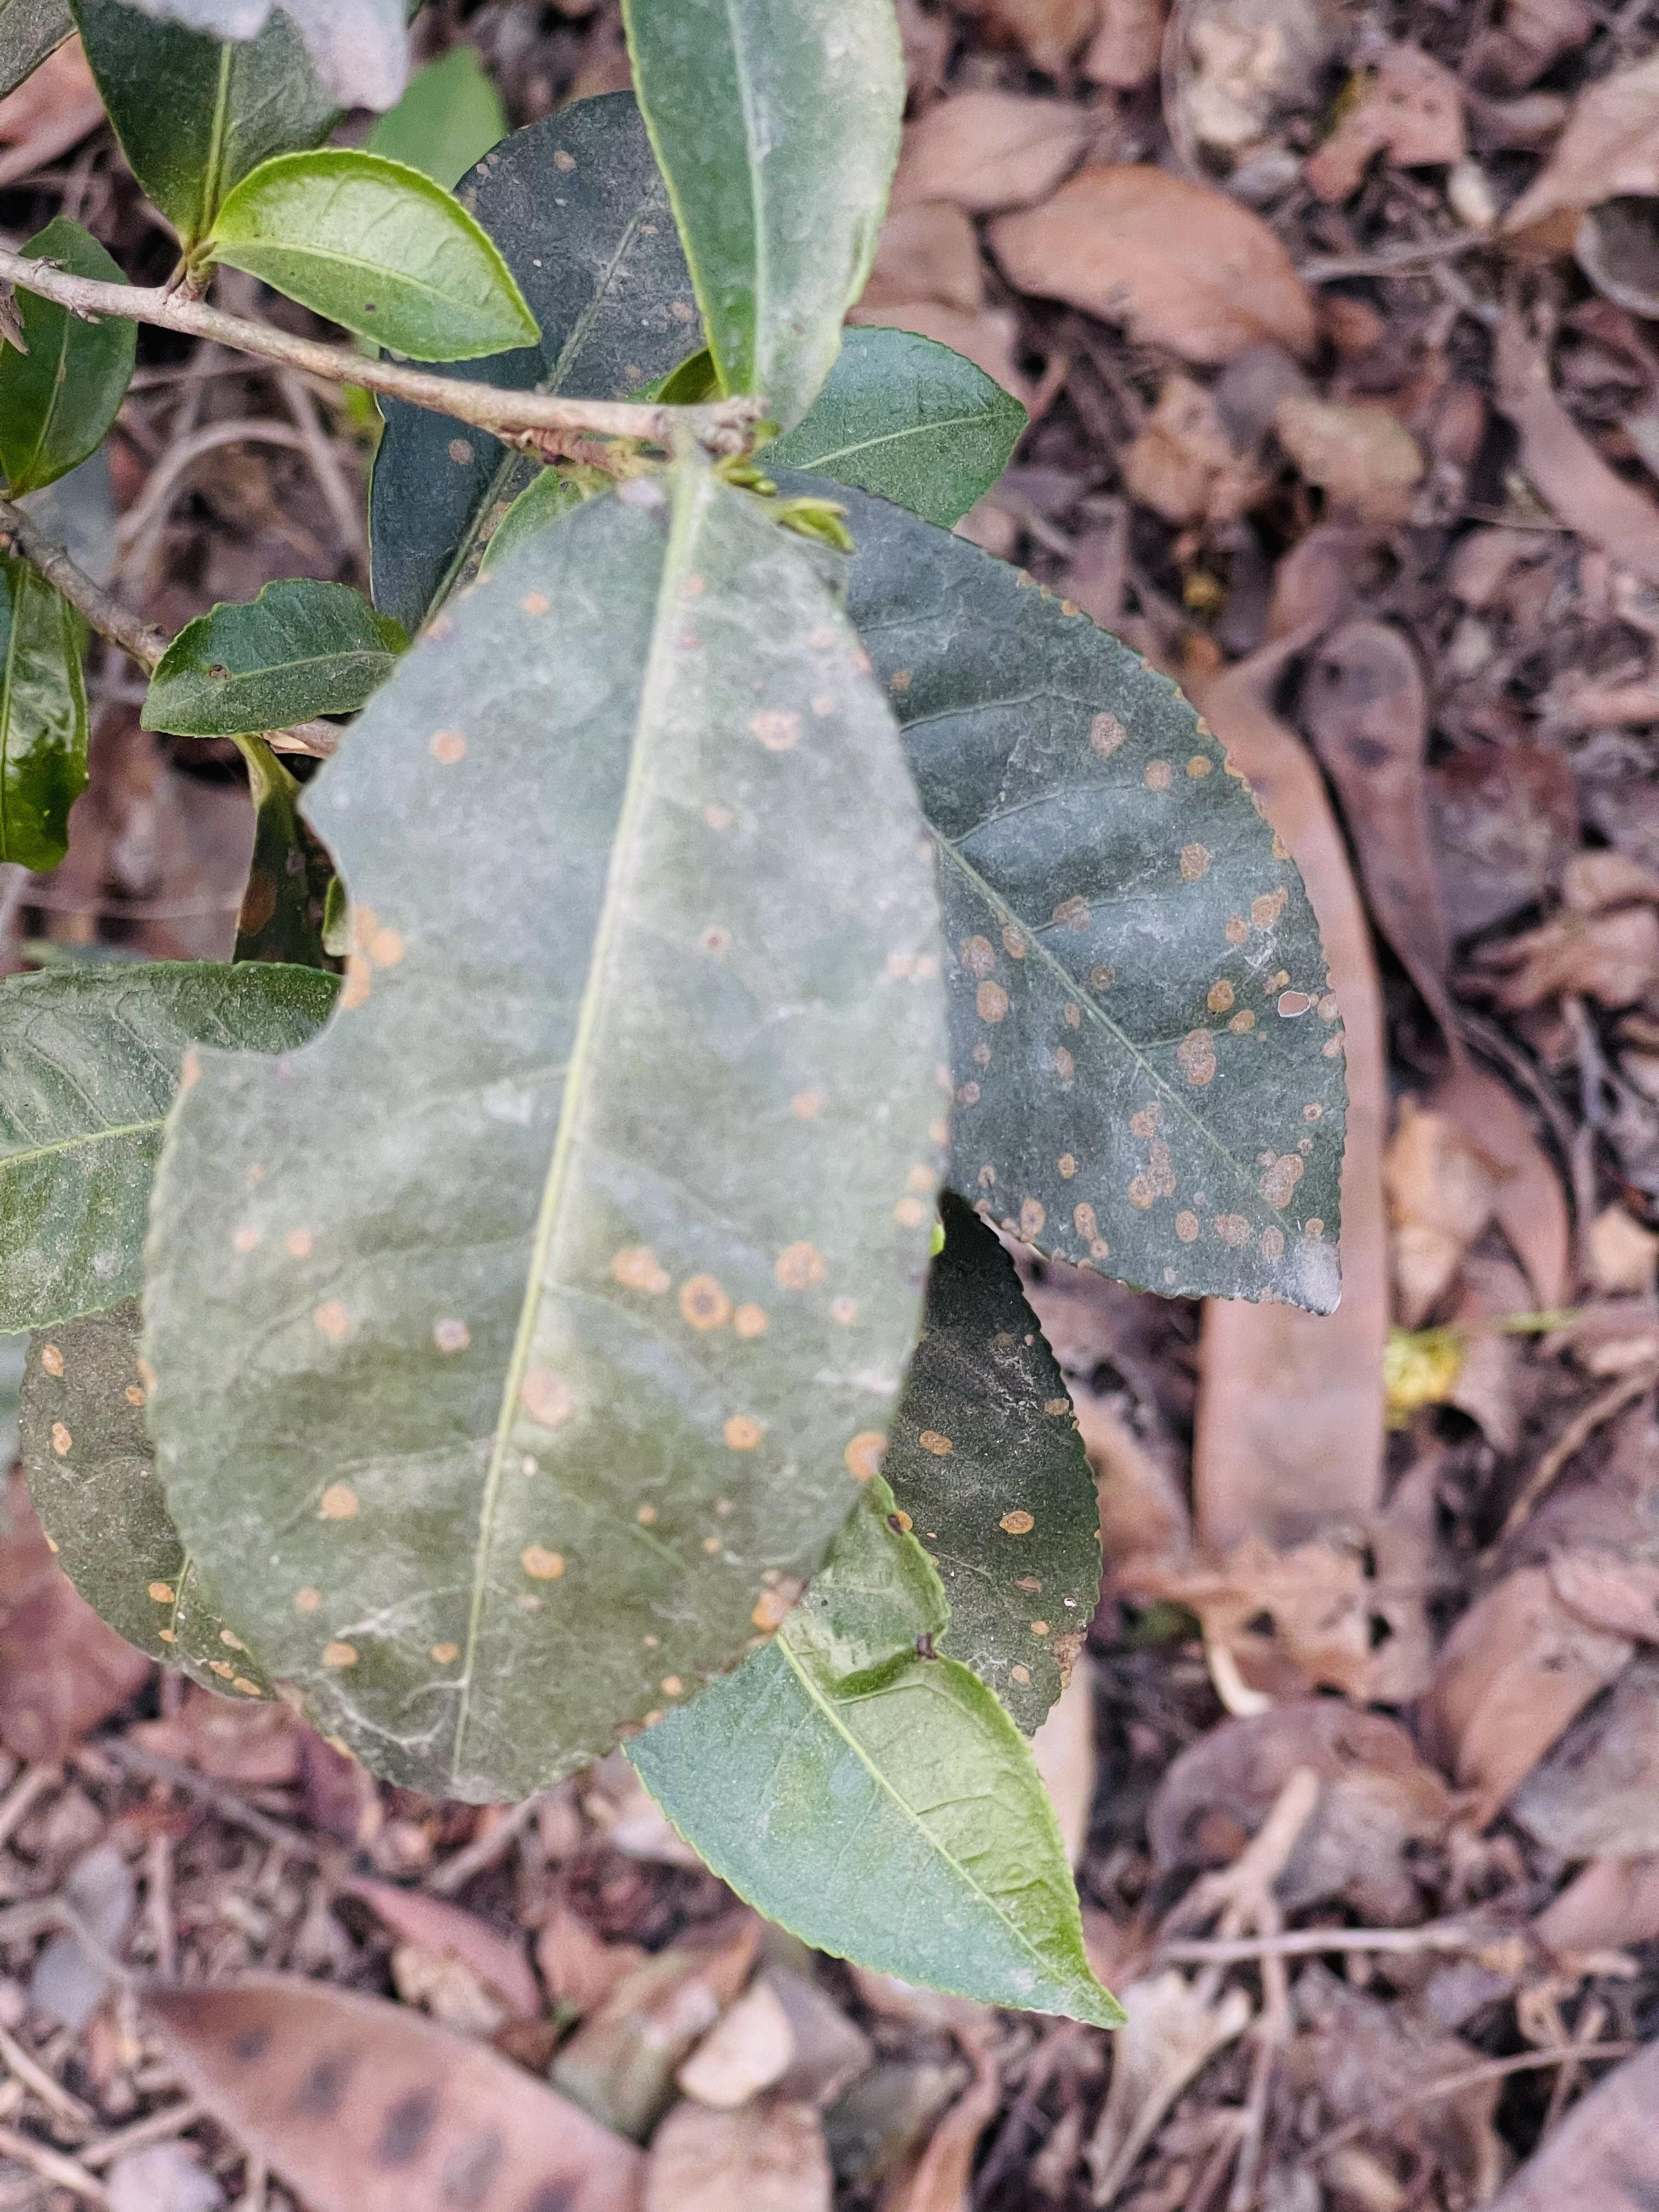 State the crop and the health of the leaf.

tea, red rust
